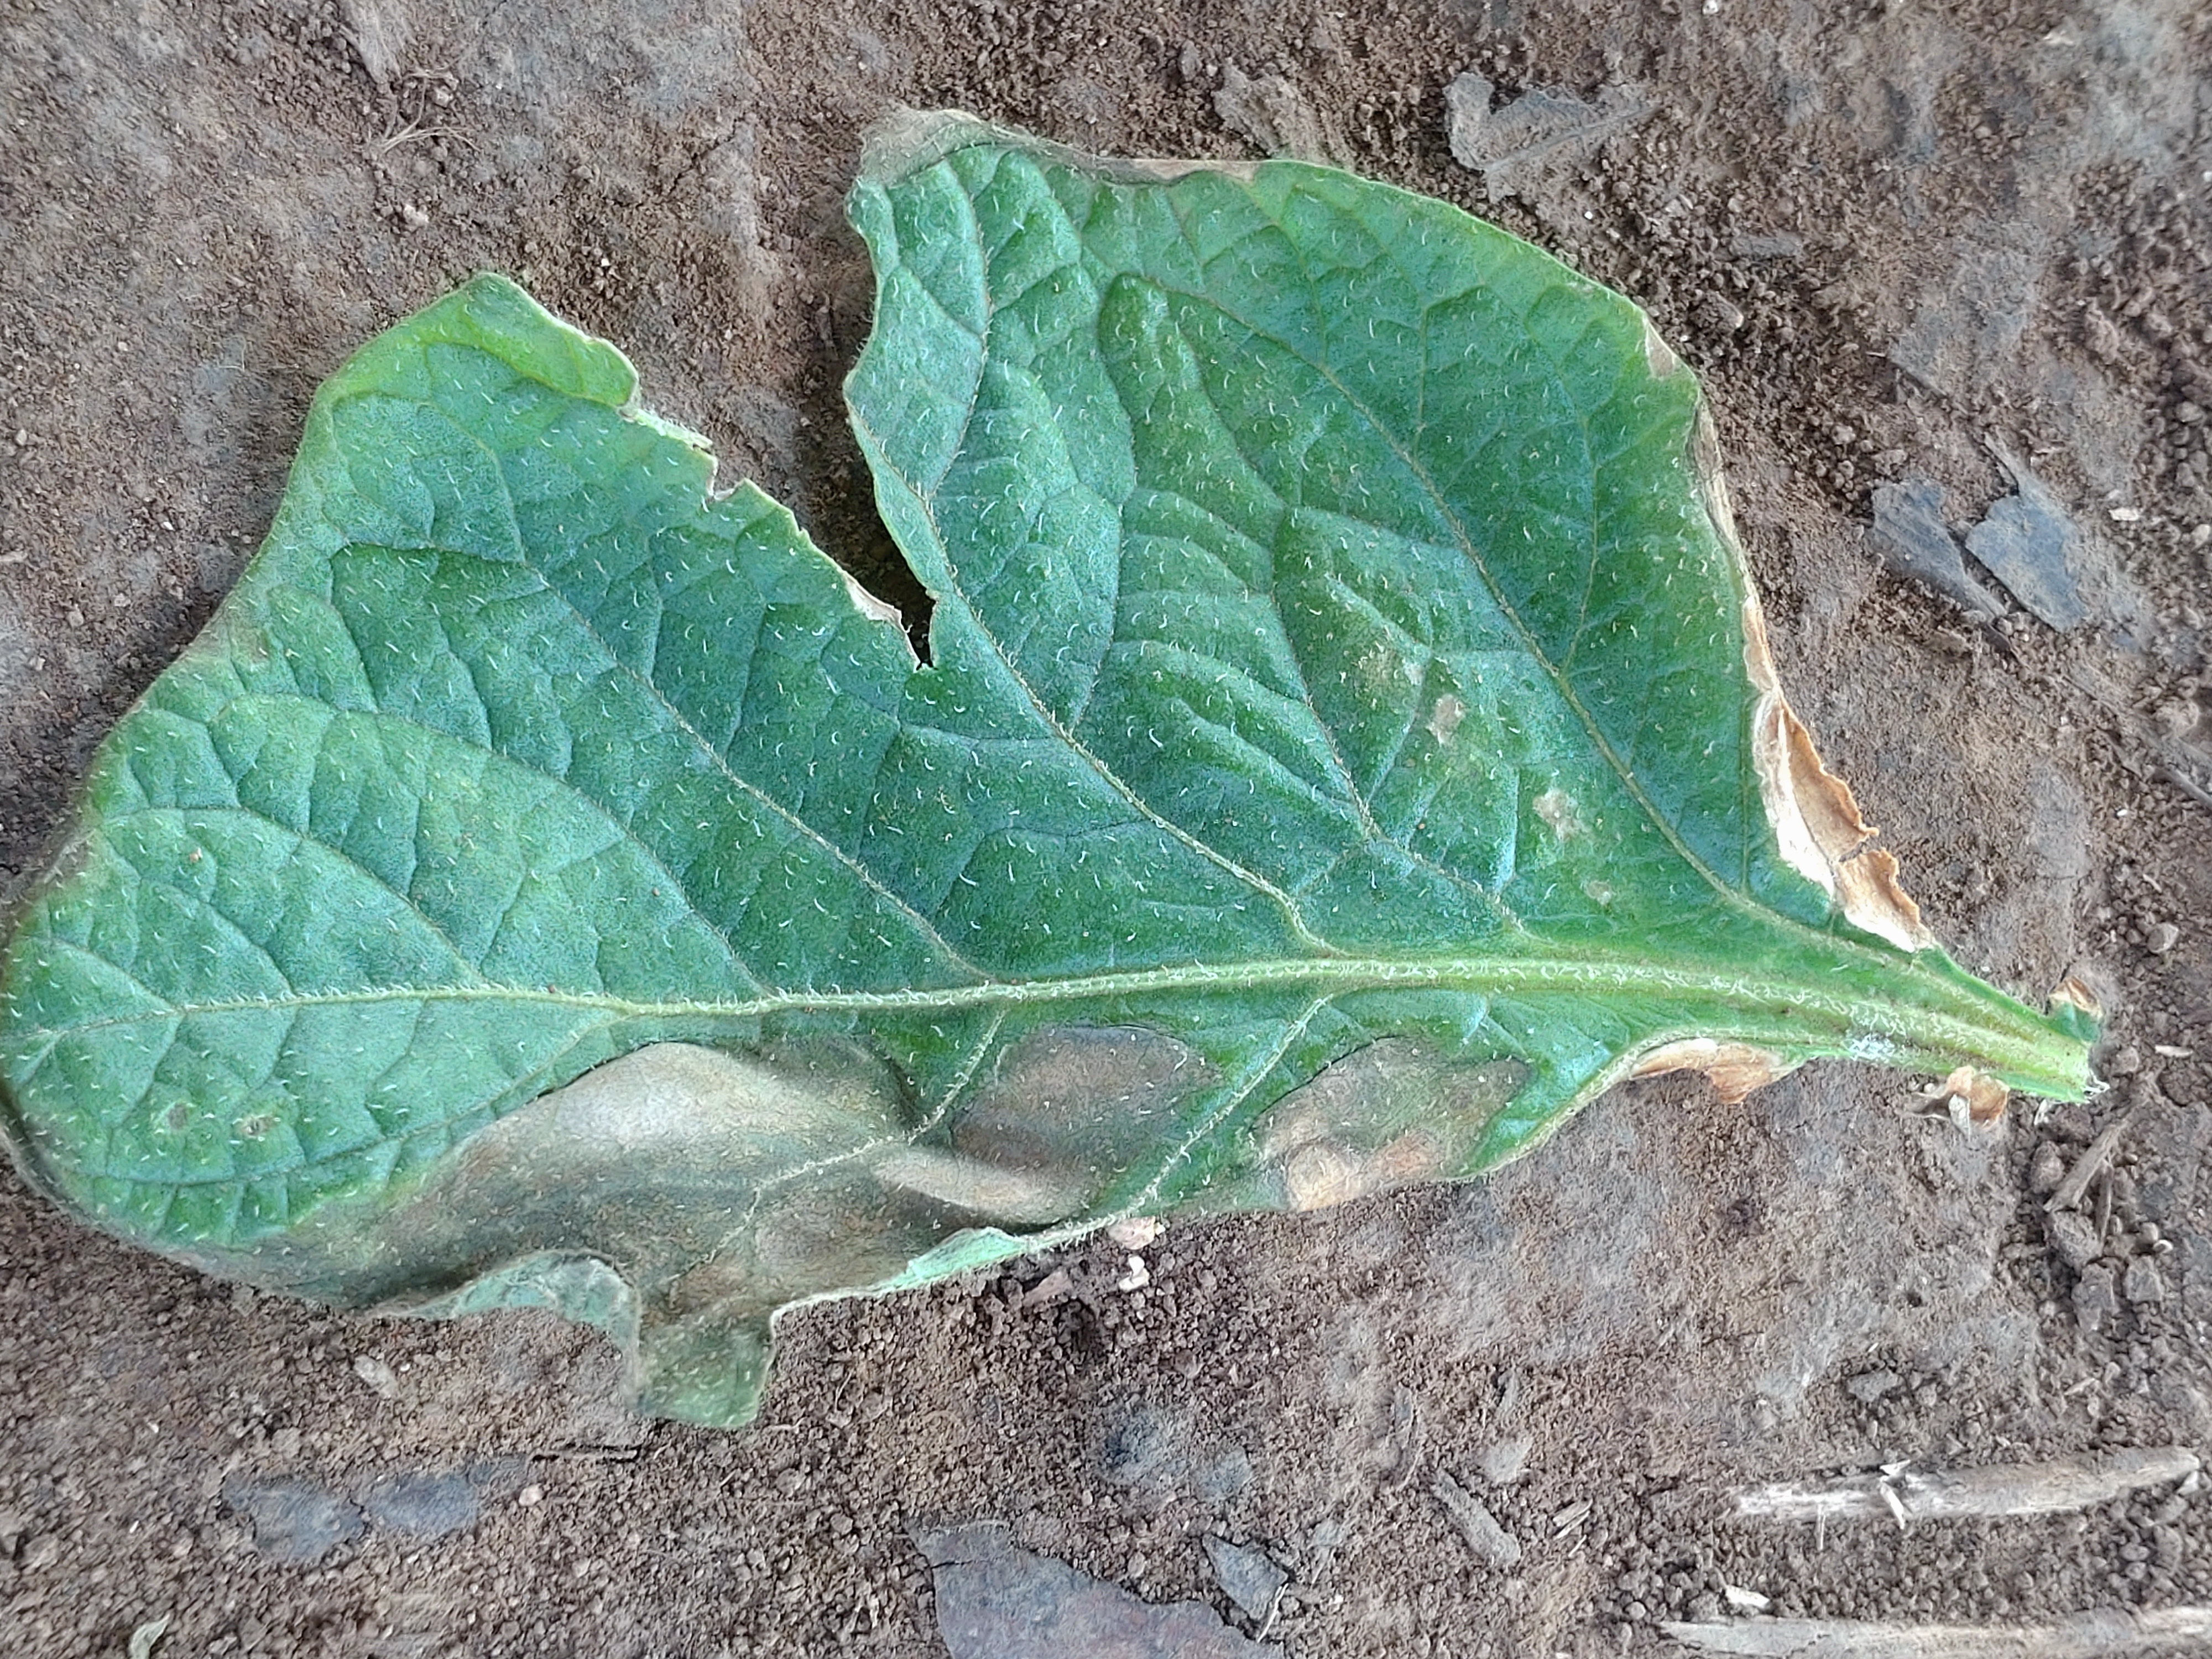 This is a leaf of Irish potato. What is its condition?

early blight
